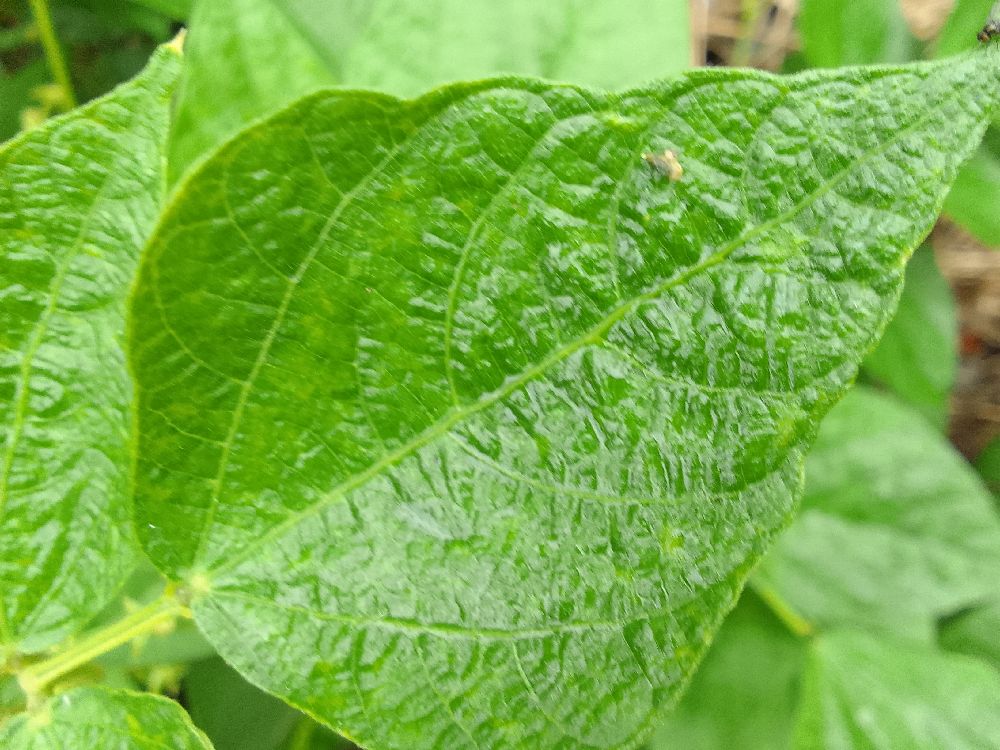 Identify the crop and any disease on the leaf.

common bean, healthy
